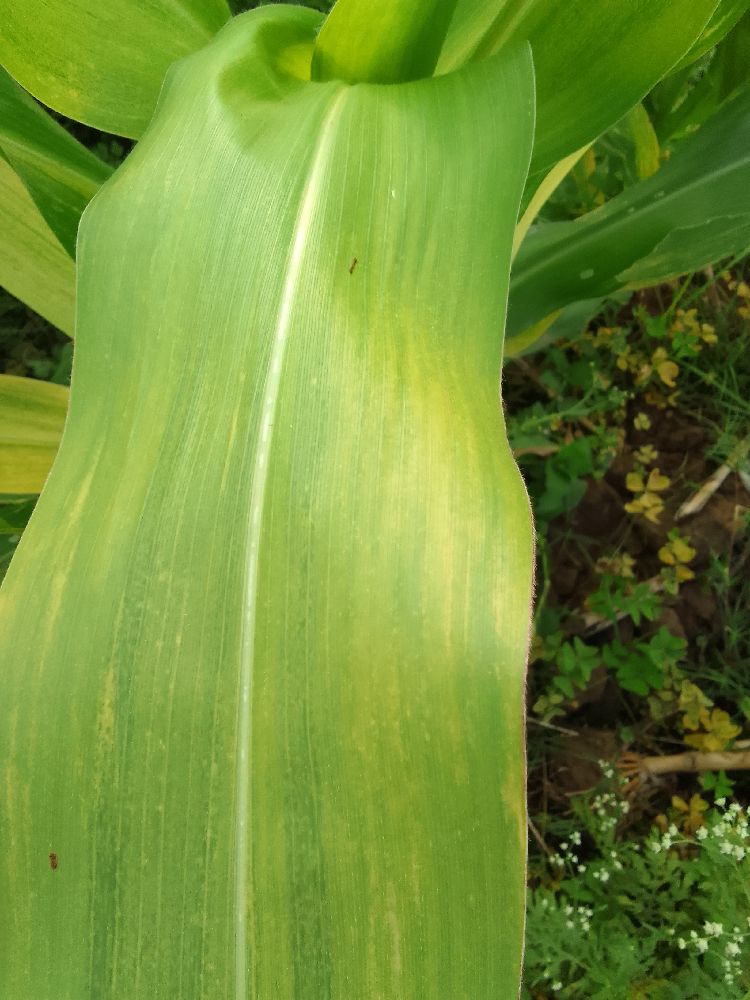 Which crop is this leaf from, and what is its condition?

maize, maize lethal necrosis
